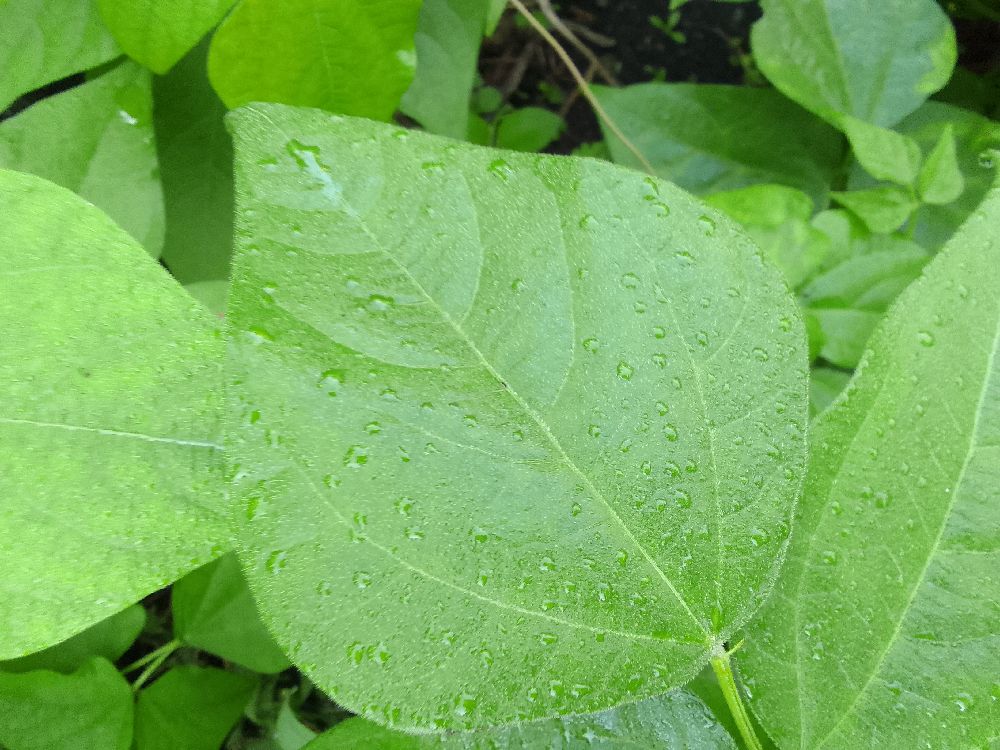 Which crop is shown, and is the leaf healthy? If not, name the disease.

common bean, healthy
